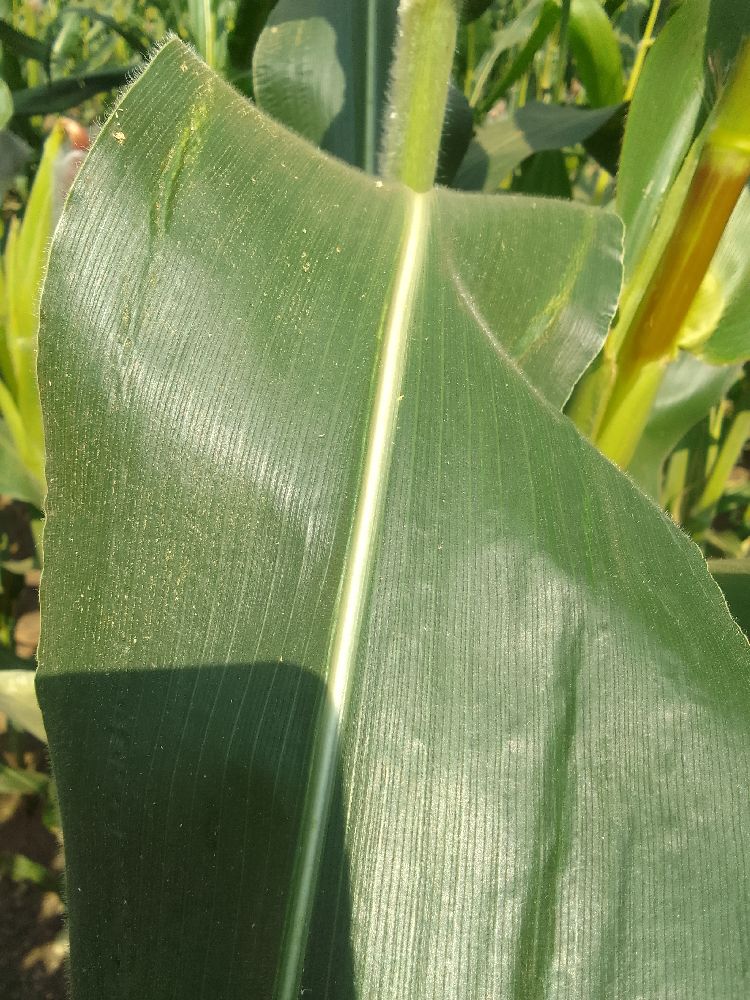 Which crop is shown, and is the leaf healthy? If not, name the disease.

maize, healthy
